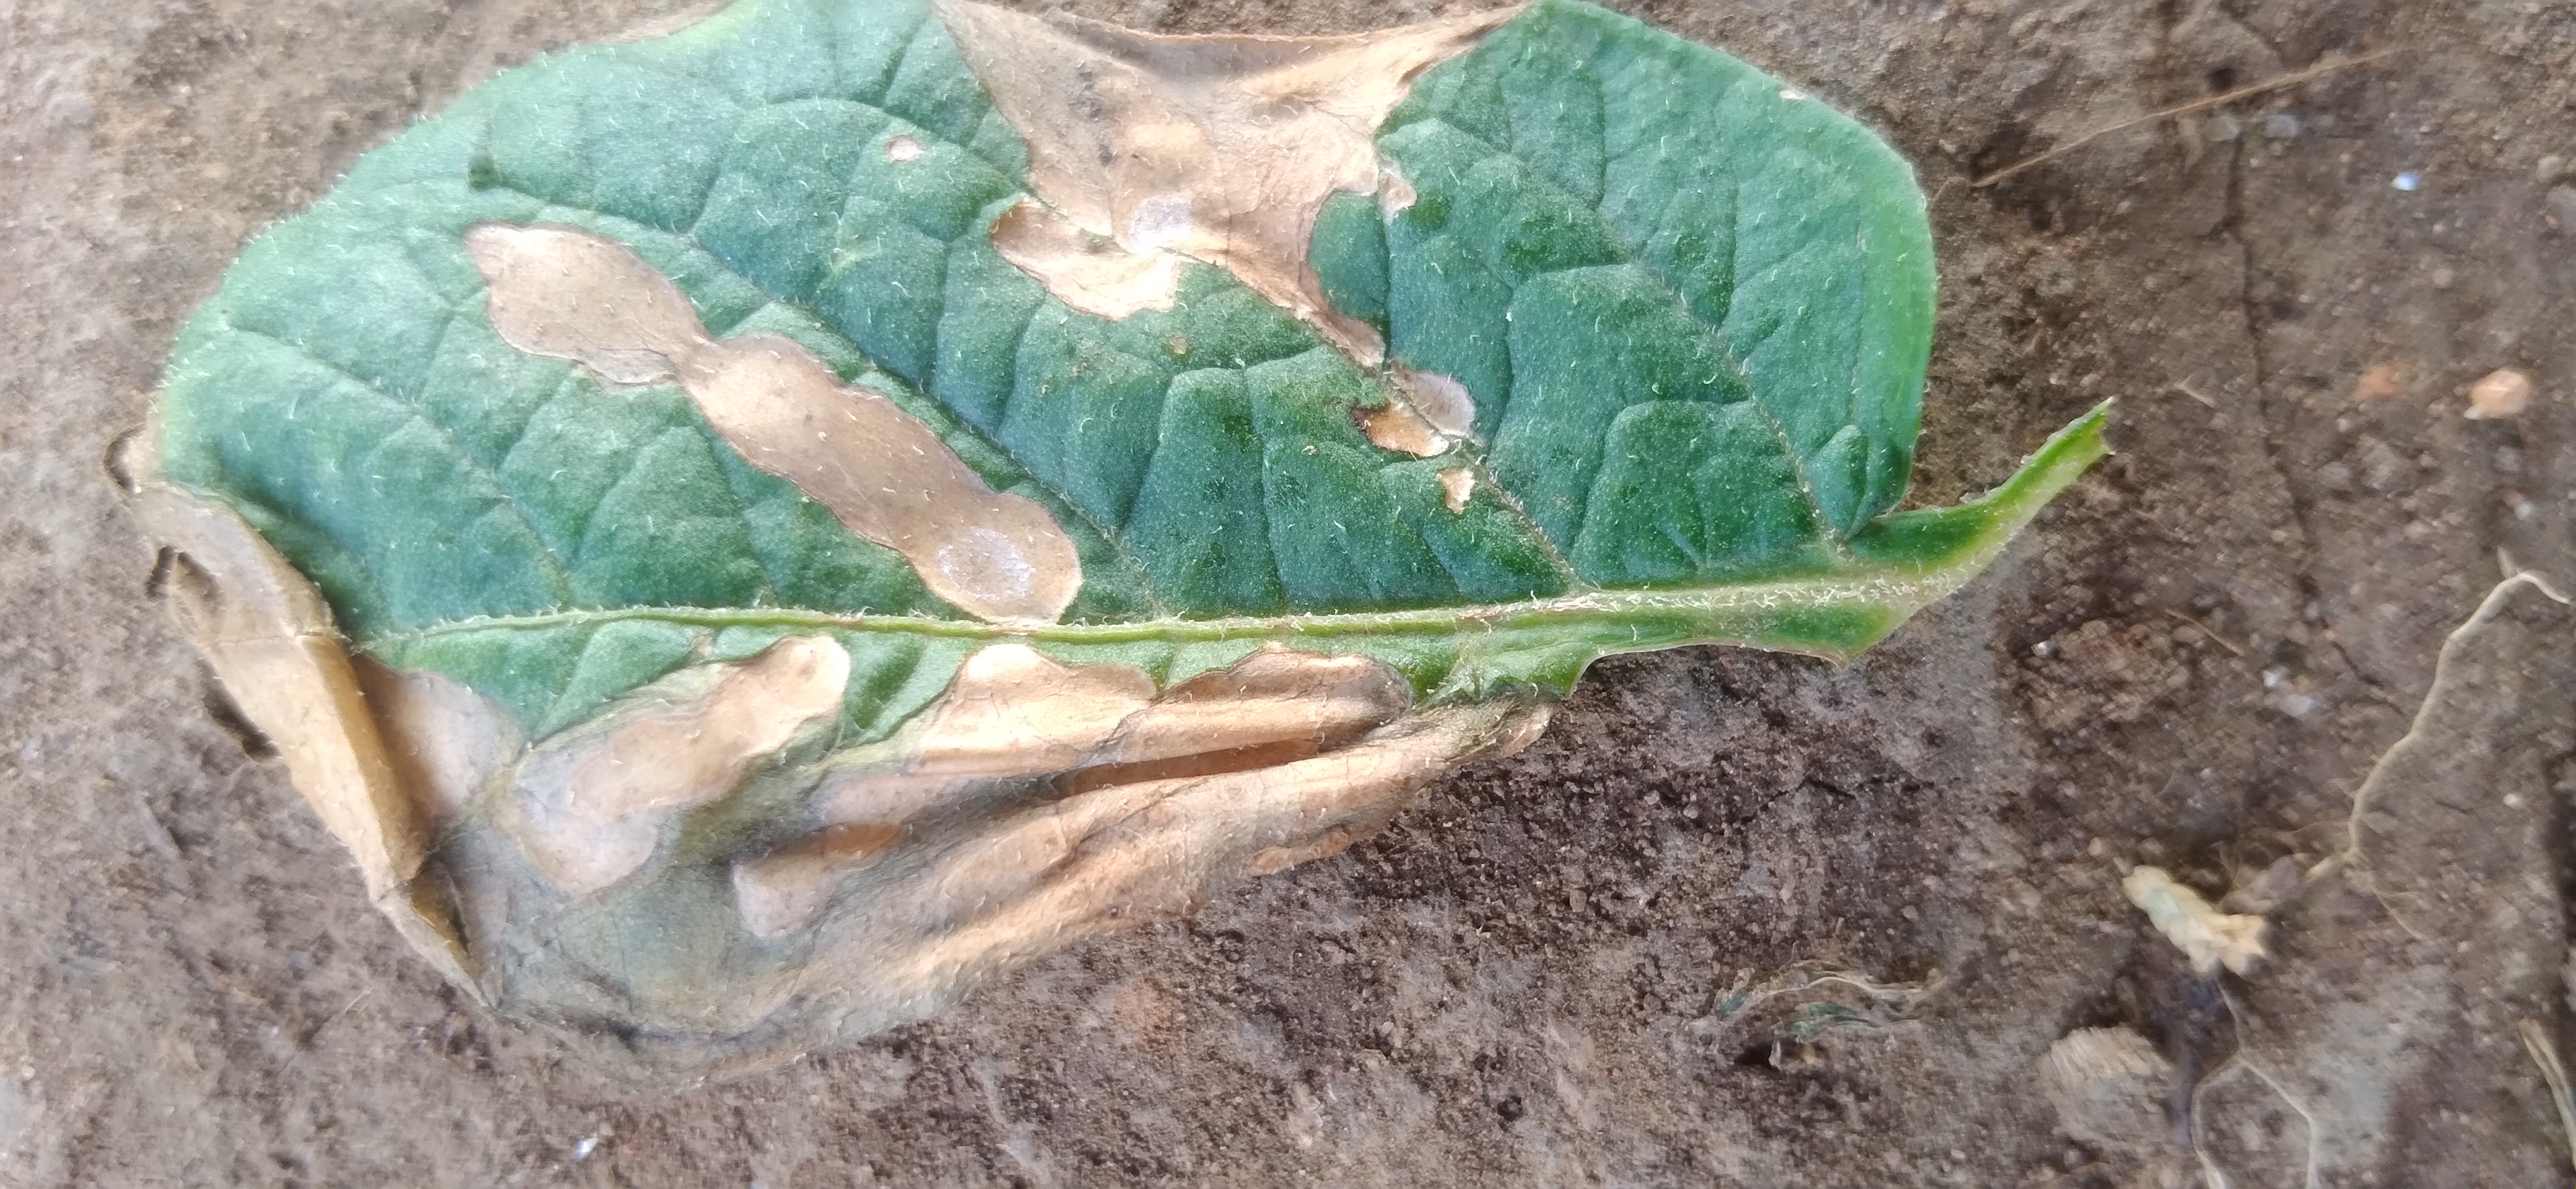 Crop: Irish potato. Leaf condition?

early blight
